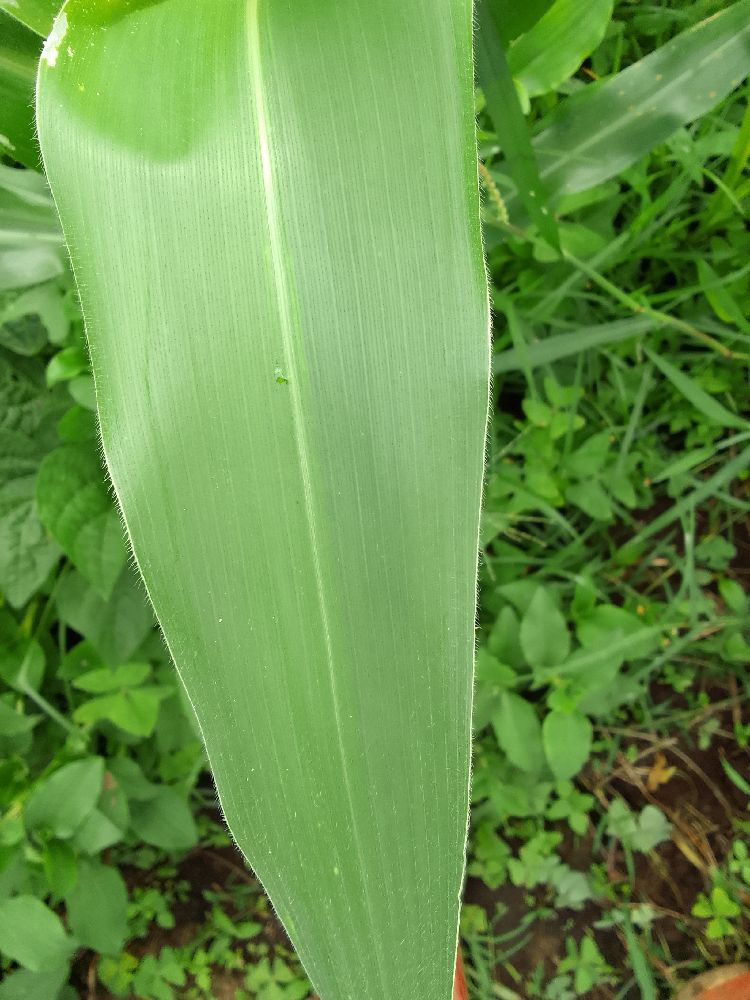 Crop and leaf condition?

maize, healthy
